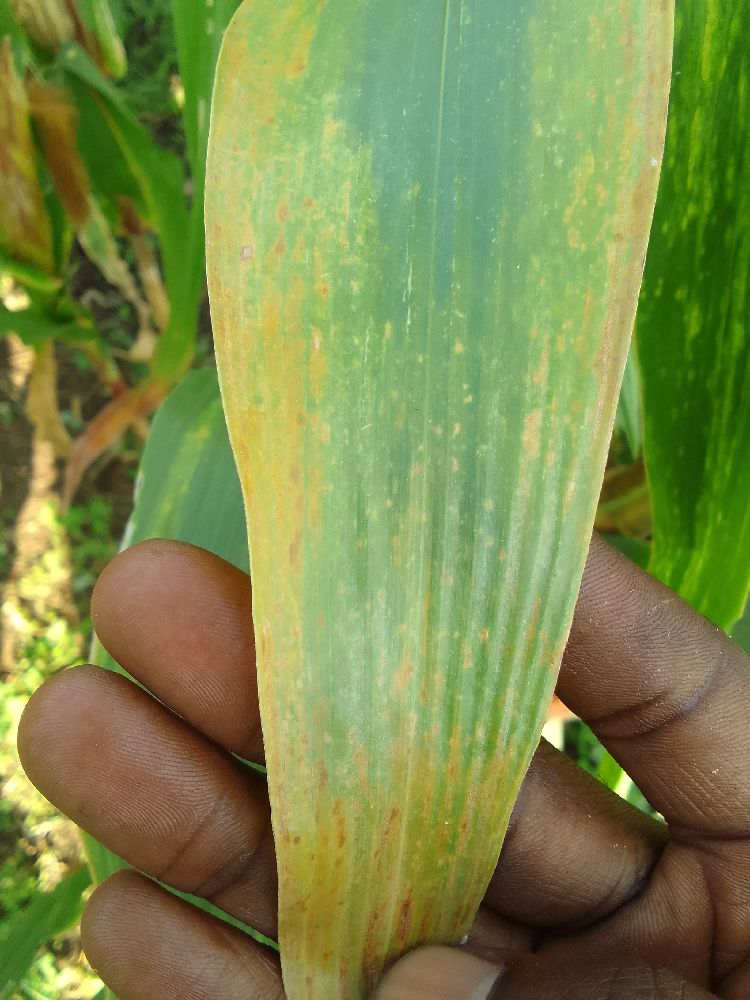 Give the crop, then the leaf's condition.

maize, maize lethal necrosis
